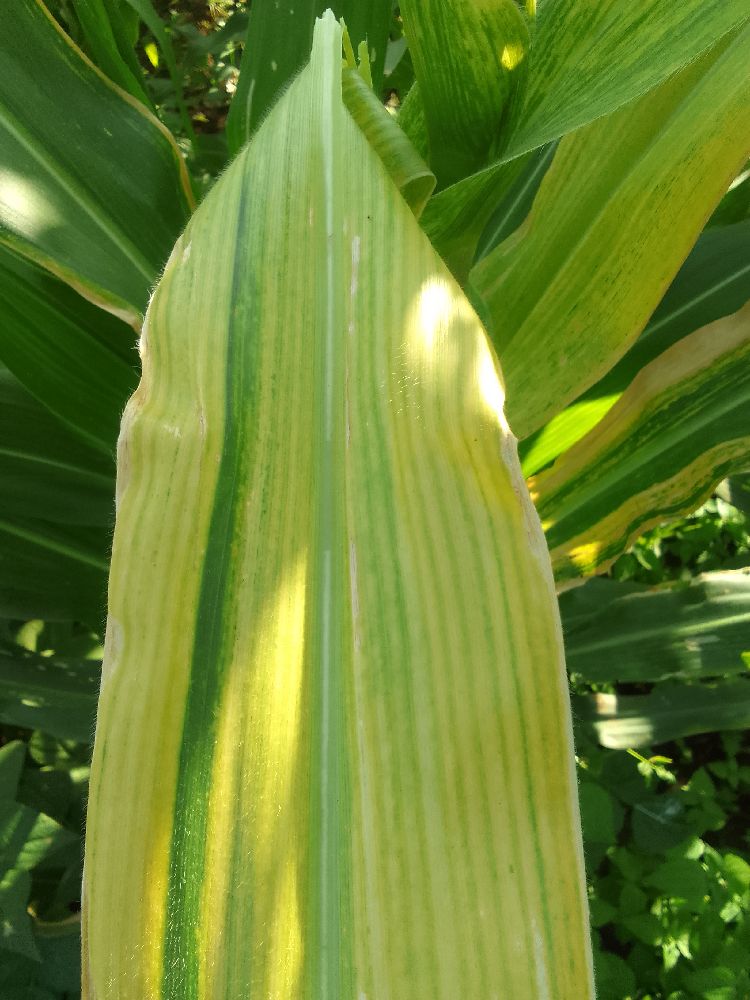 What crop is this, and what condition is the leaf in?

maize, maize lethal necrosis
